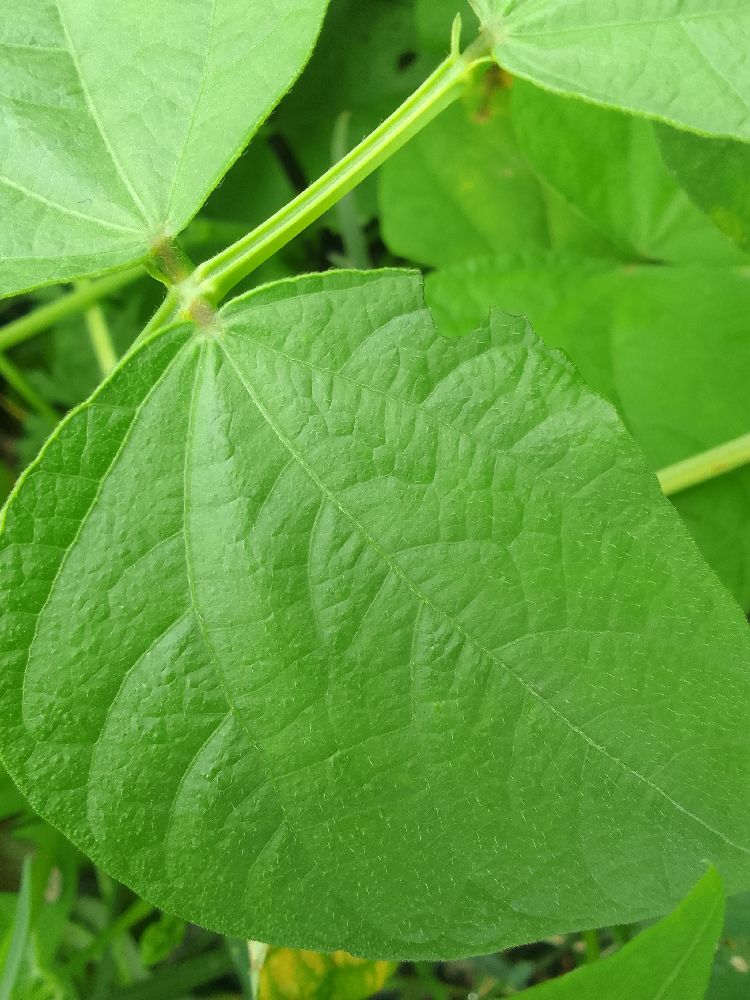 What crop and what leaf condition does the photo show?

common bean, healthy
